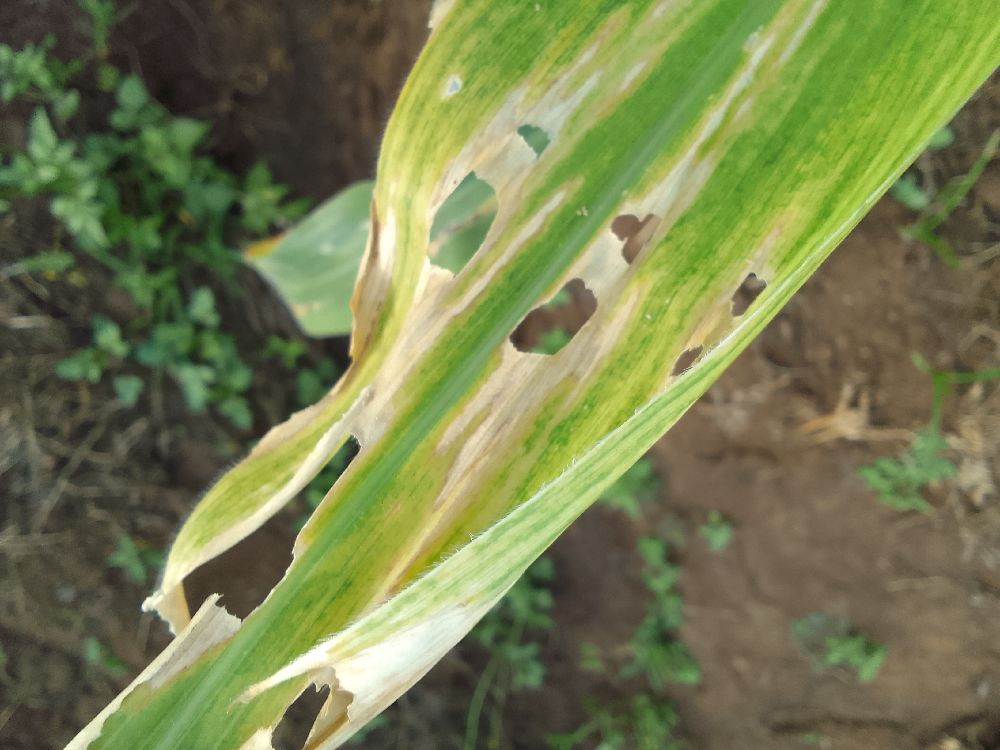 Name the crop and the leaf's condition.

maize, maize lethal necrosis
